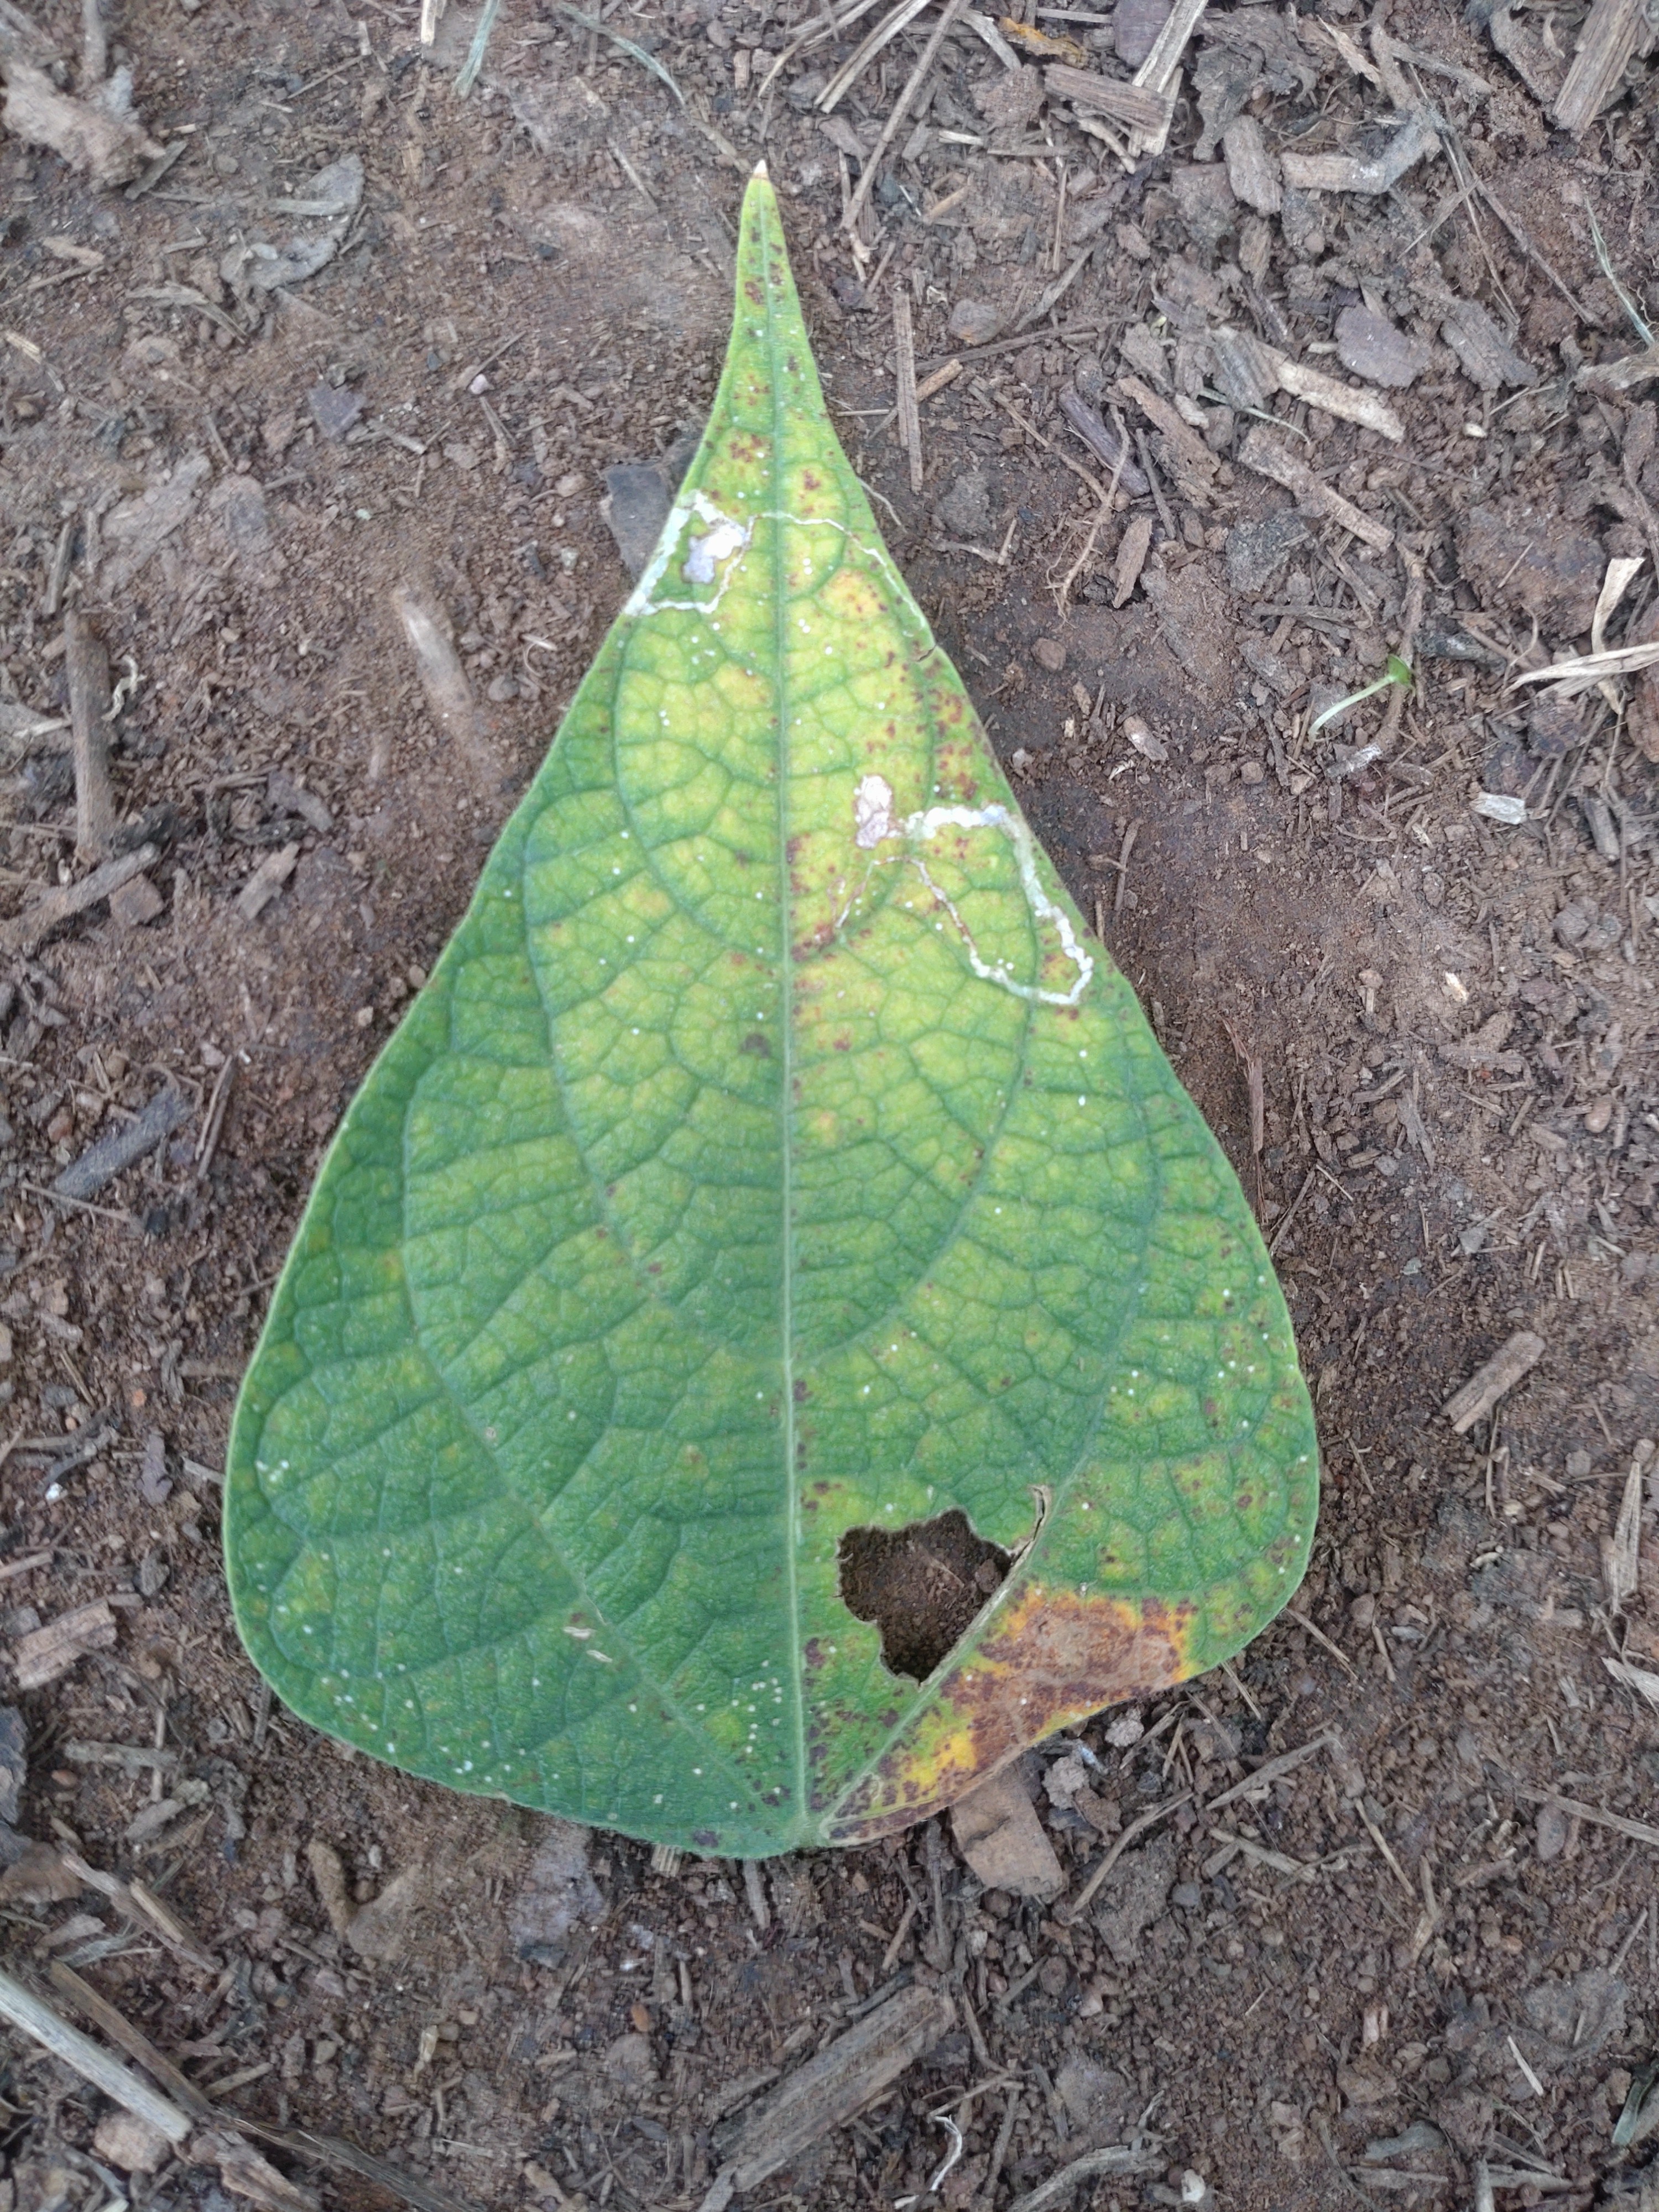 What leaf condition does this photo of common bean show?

rust
